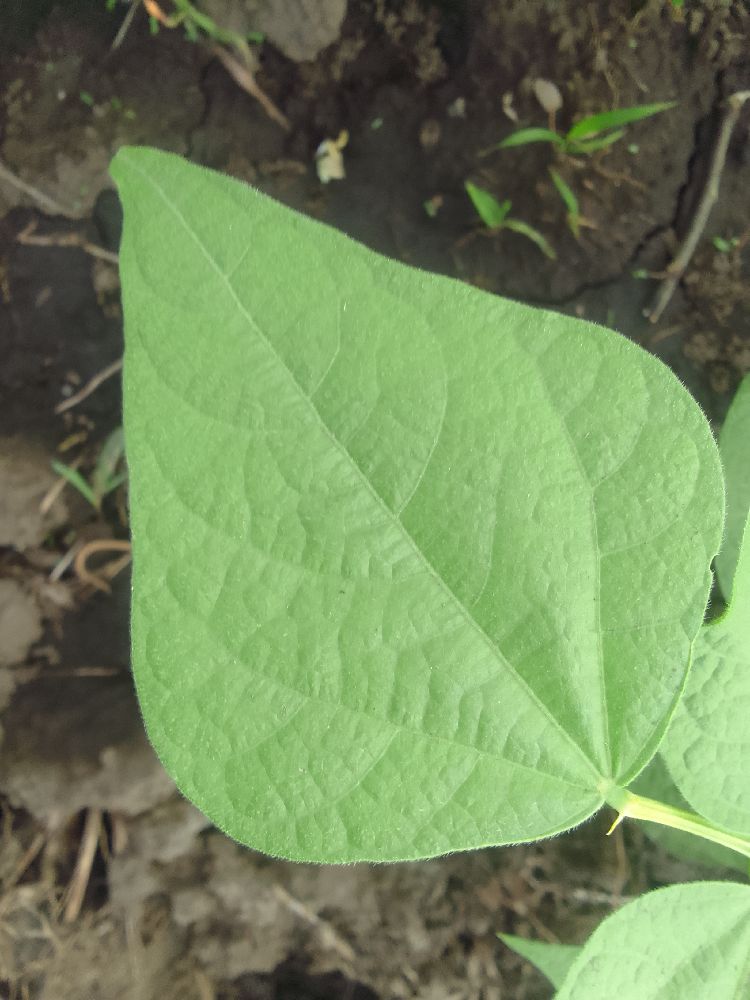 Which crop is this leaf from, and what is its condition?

common bean, healthy
